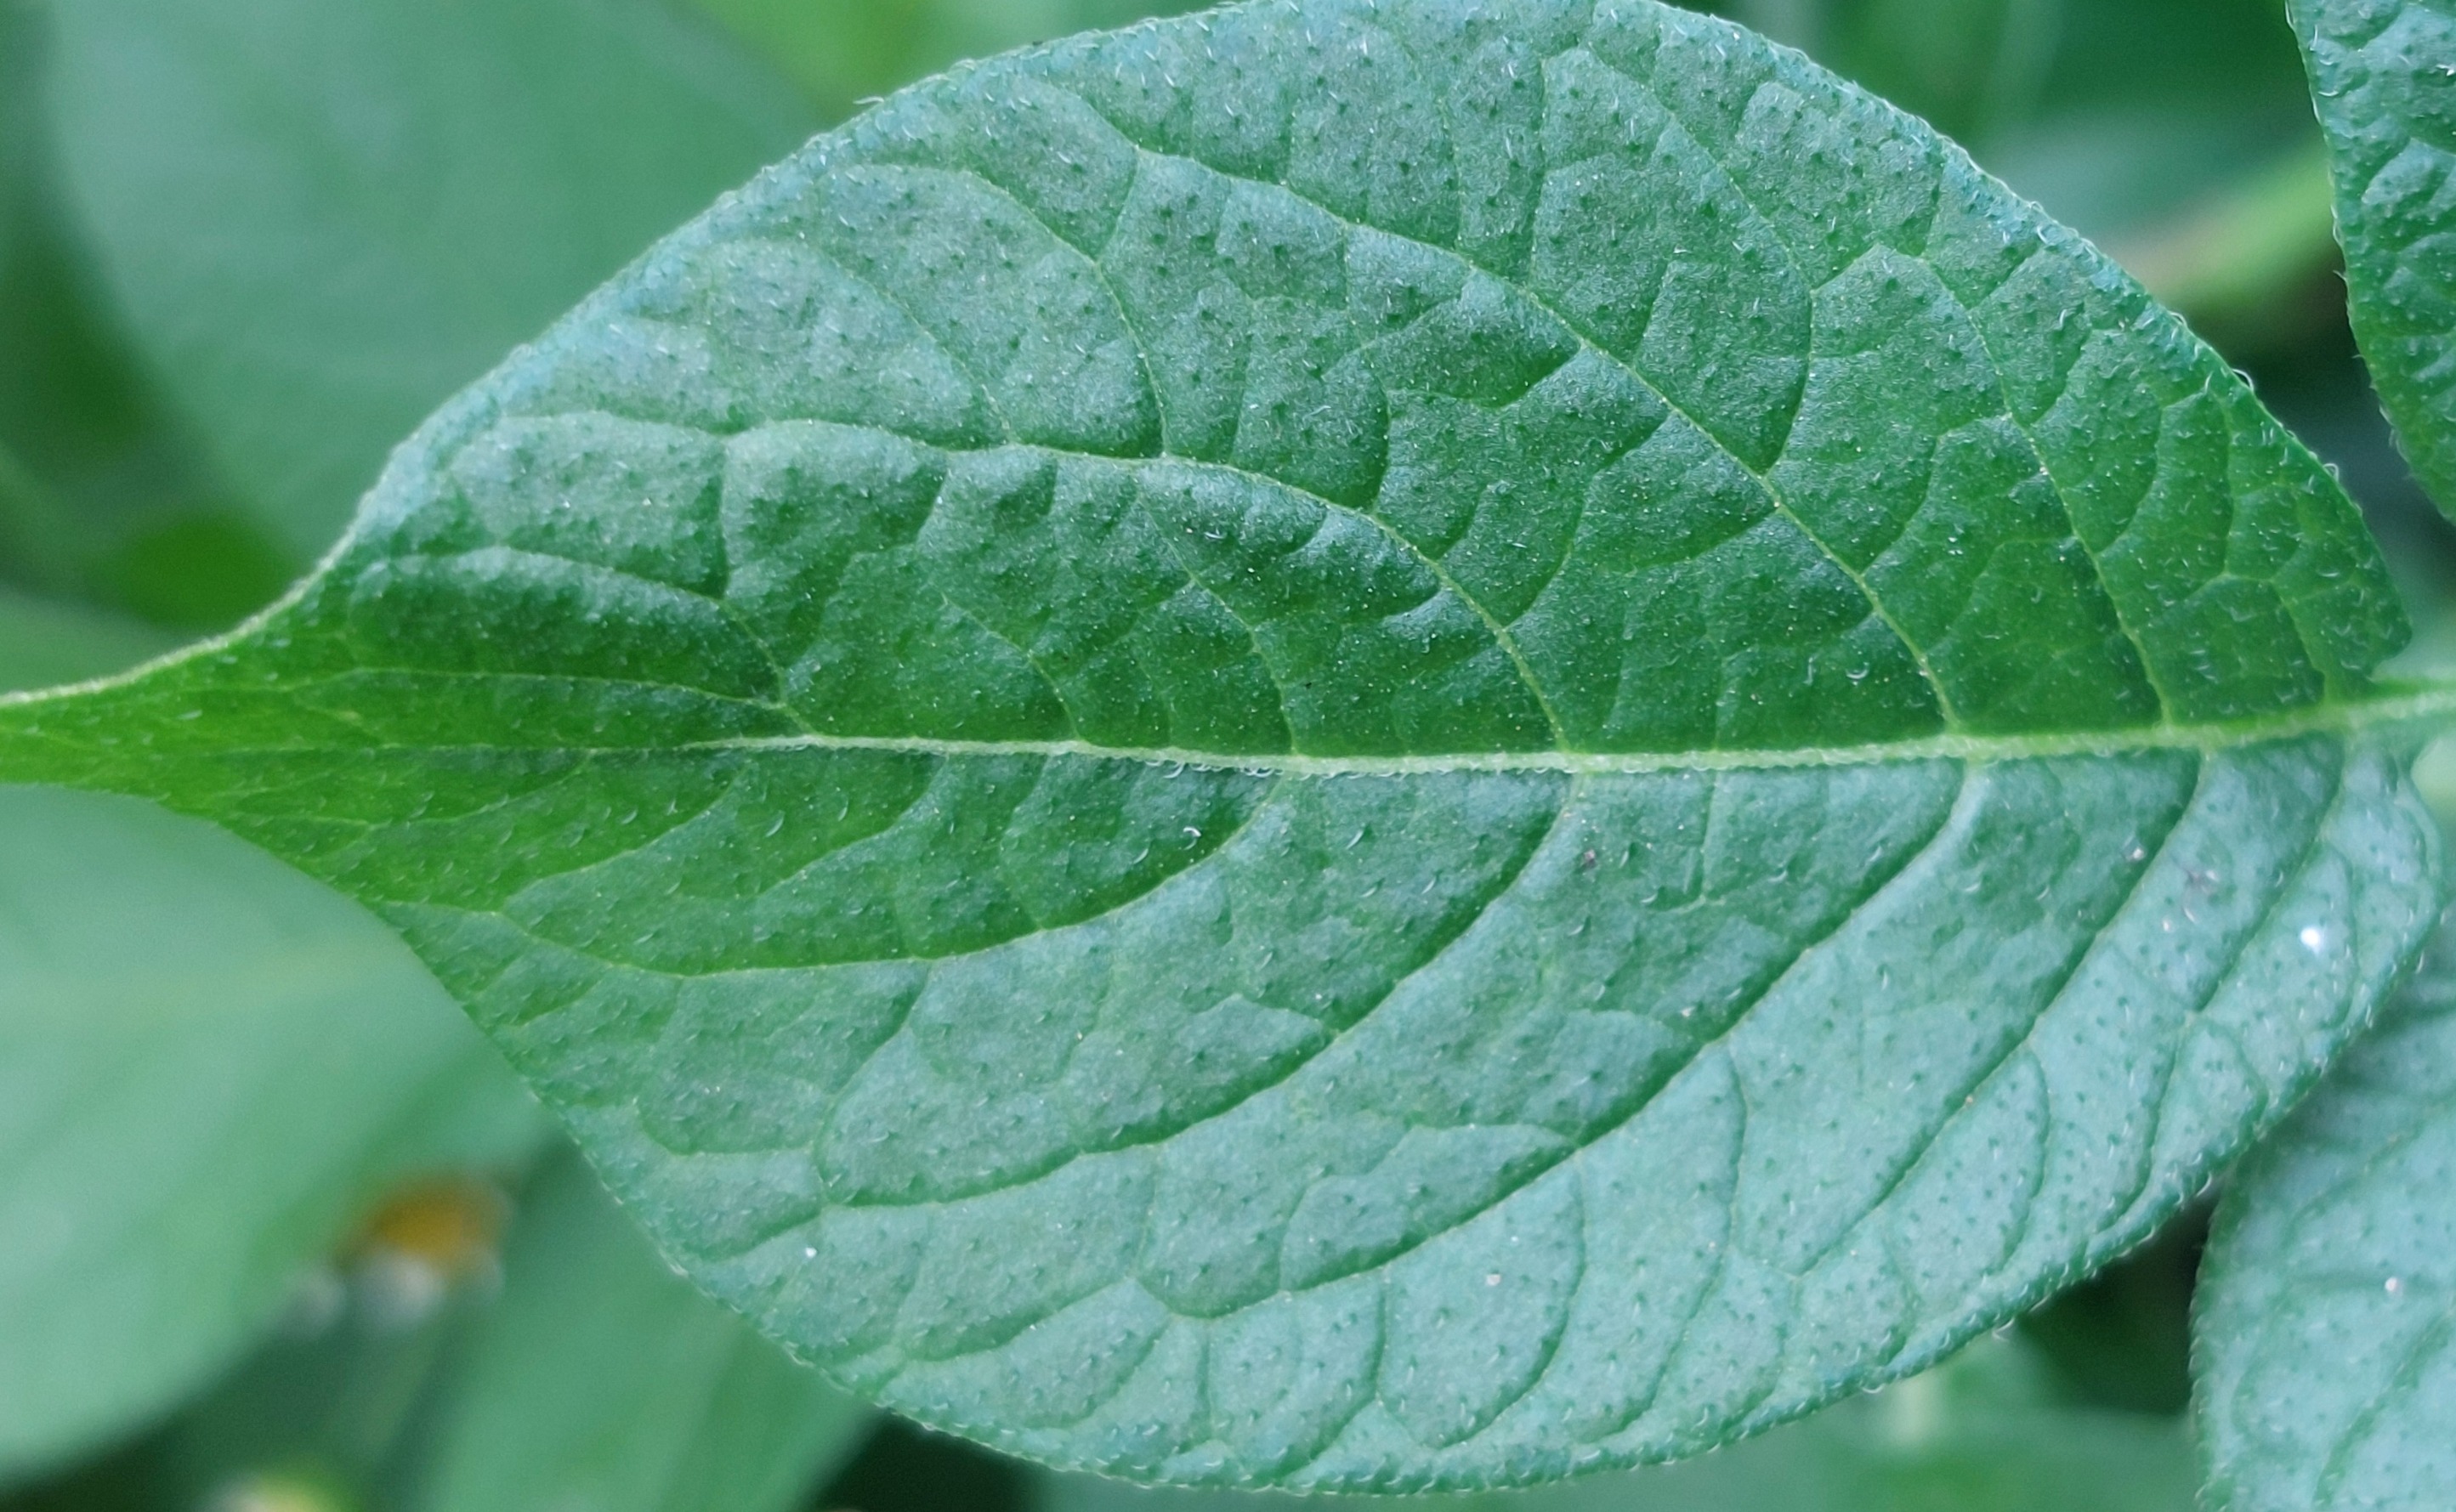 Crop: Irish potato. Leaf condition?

healthy
